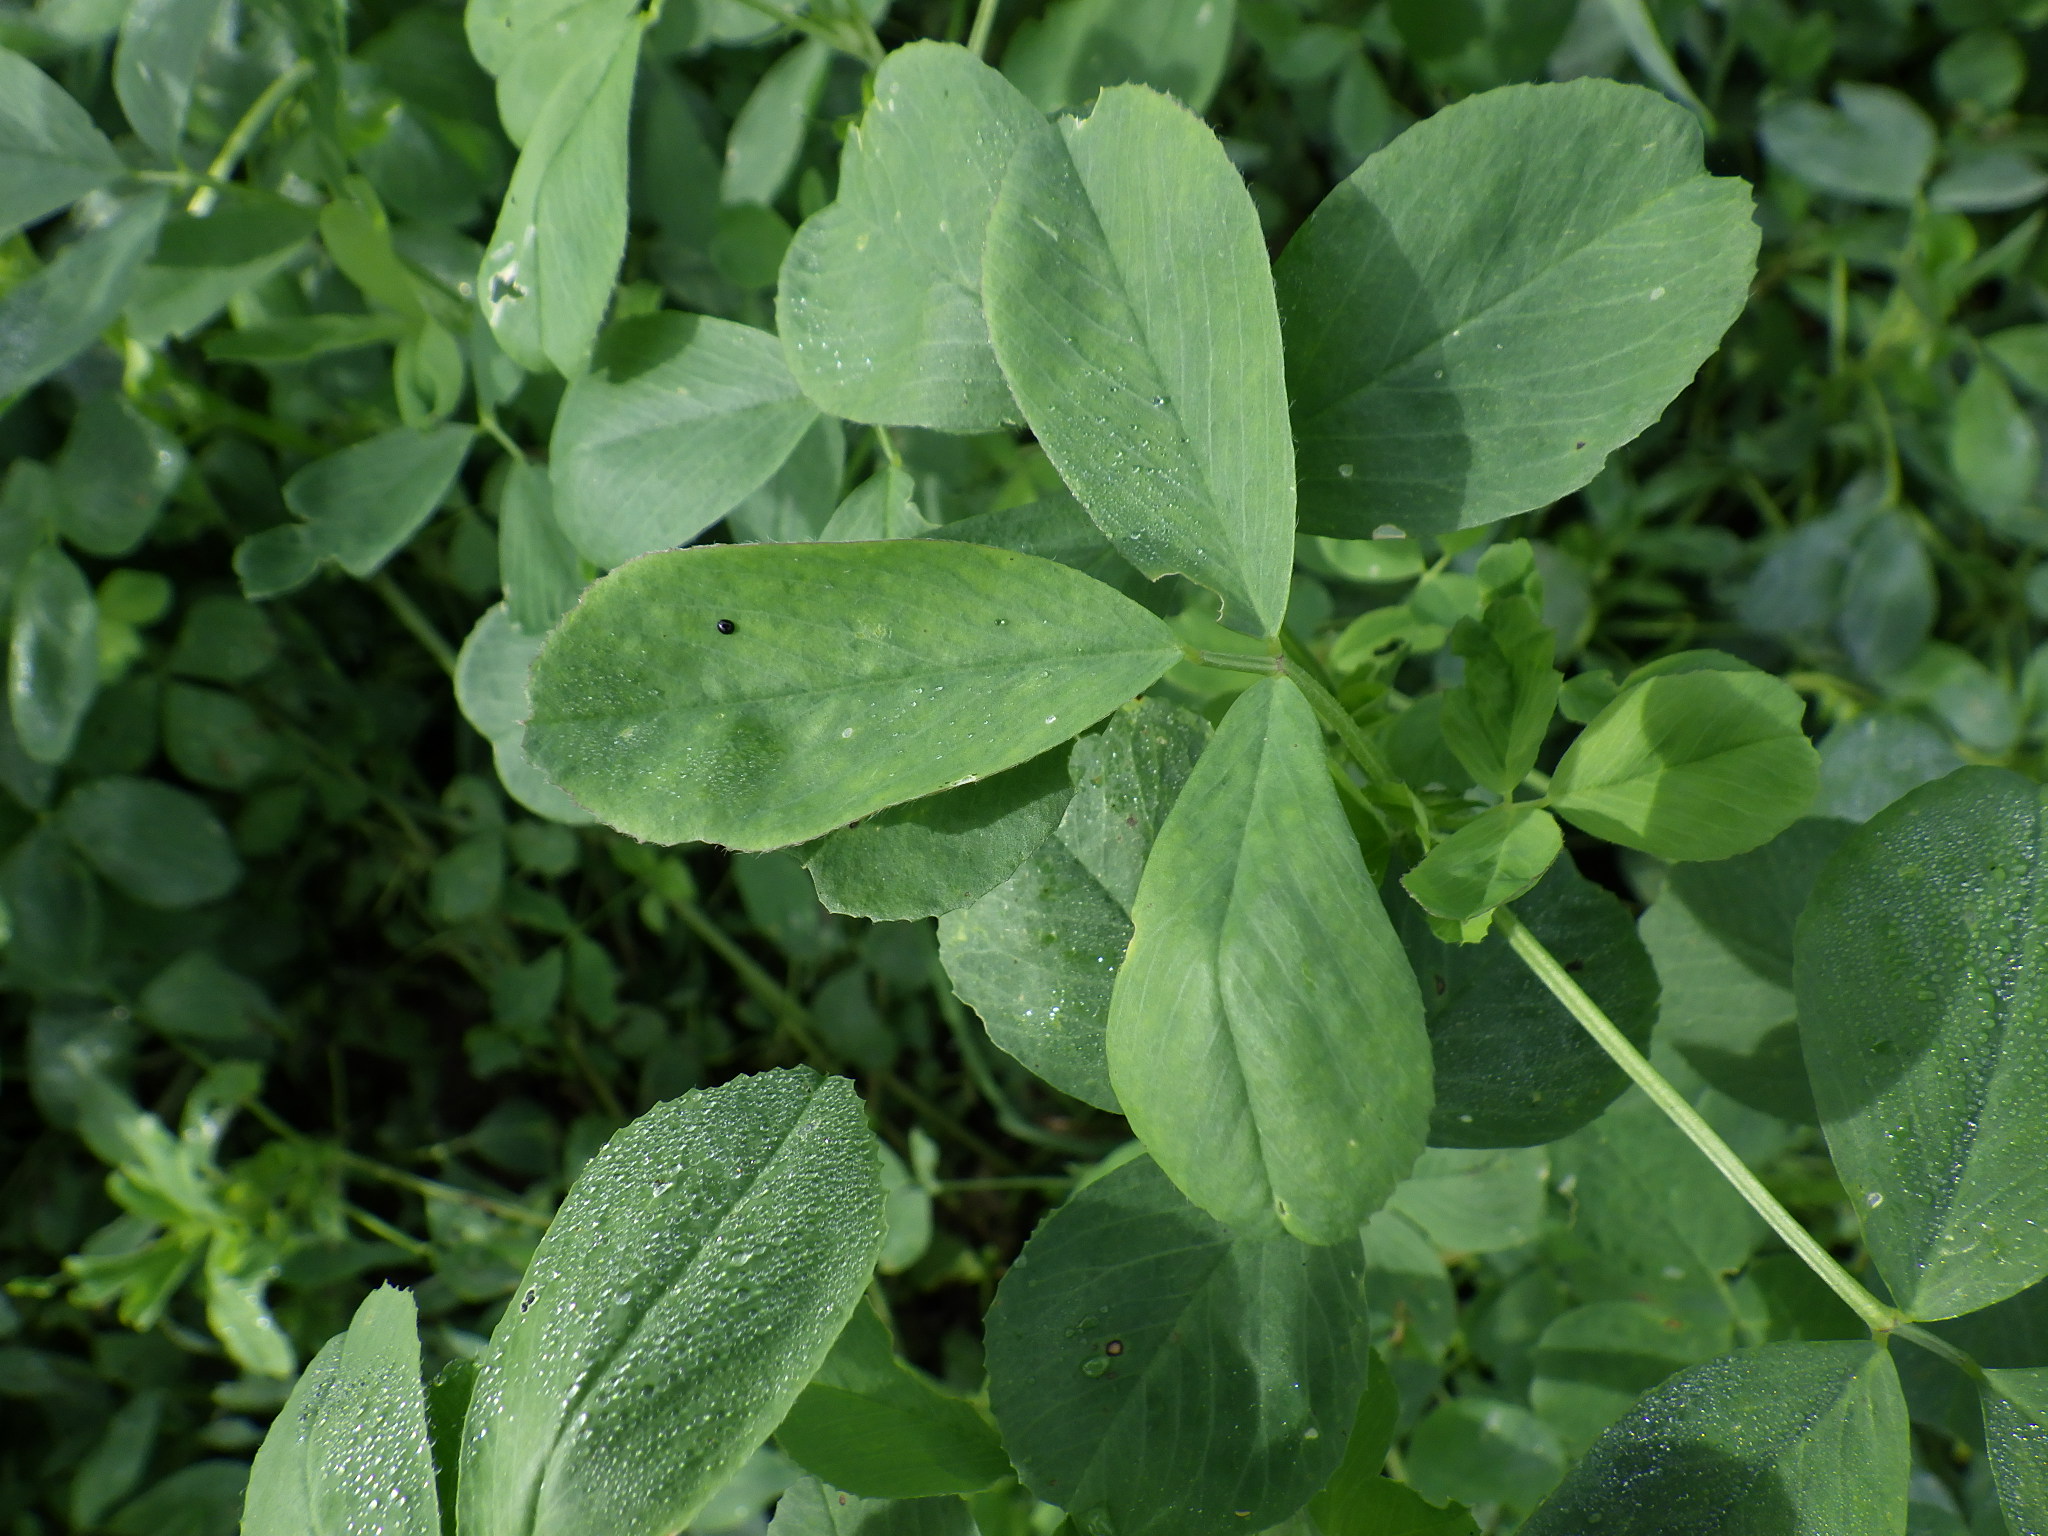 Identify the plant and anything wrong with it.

alfalfa, healthy
